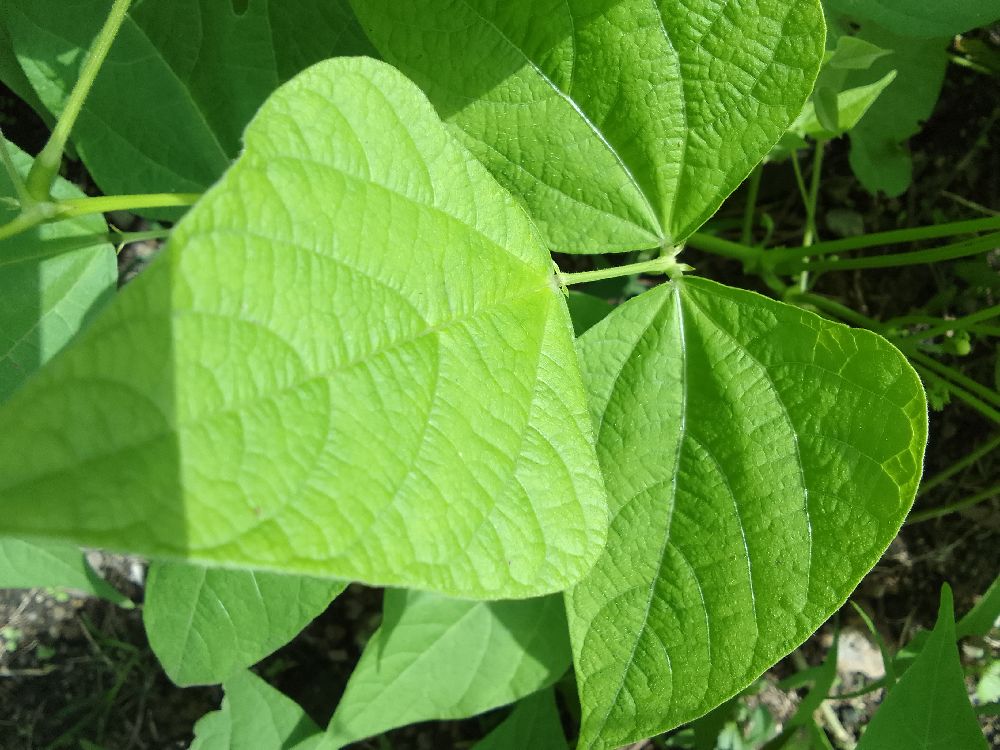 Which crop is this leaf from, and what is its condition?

common bean, healthy
